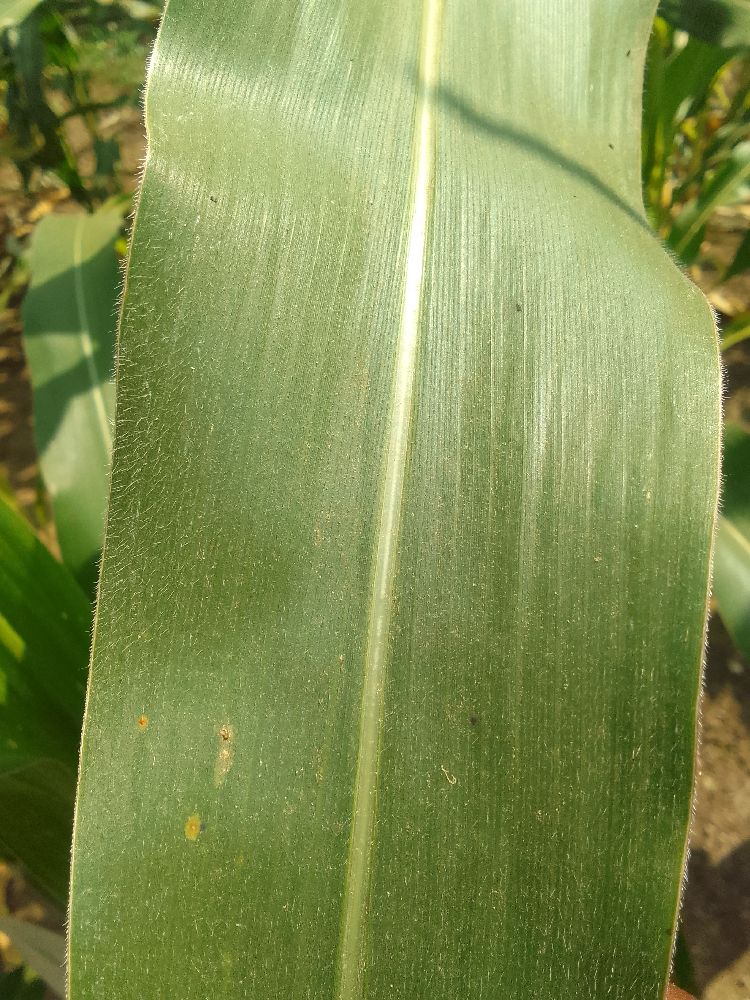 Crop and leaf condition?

maize, healthy
